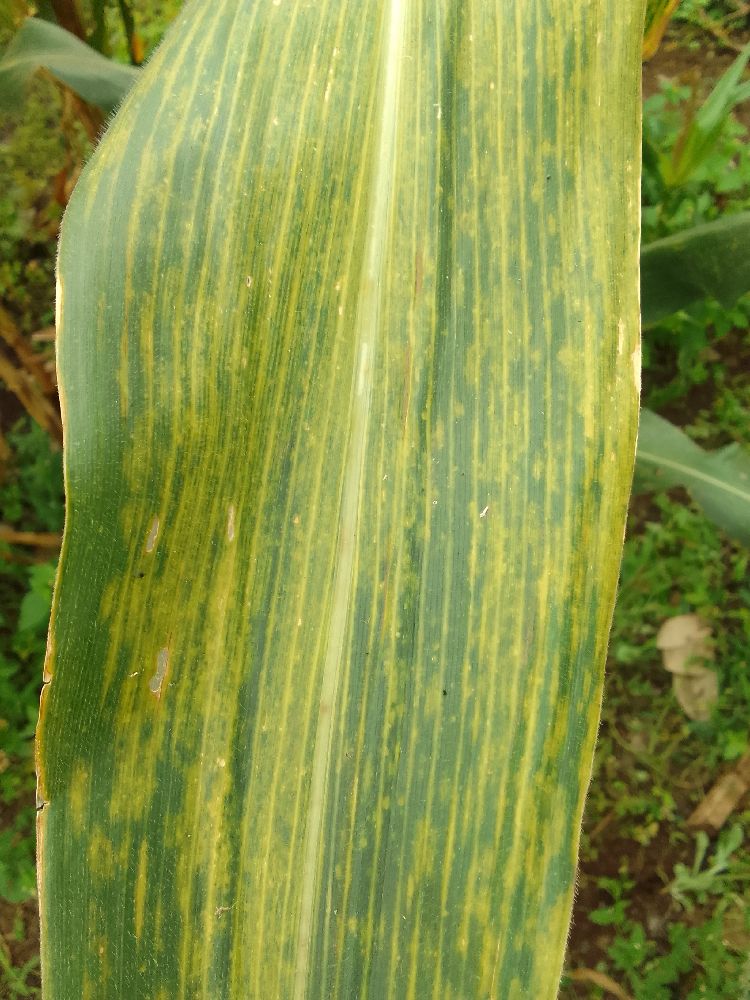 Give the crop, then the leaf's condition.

maize, maize lethal necrosis
